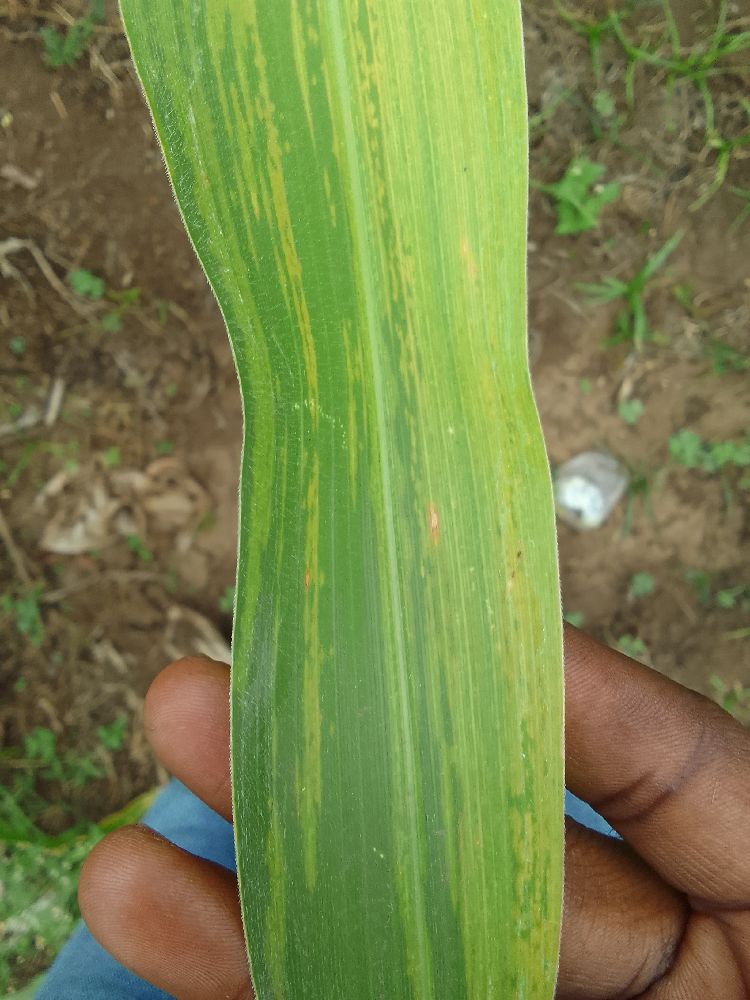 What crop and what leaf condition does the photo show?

maize, maize lethal necrosis
